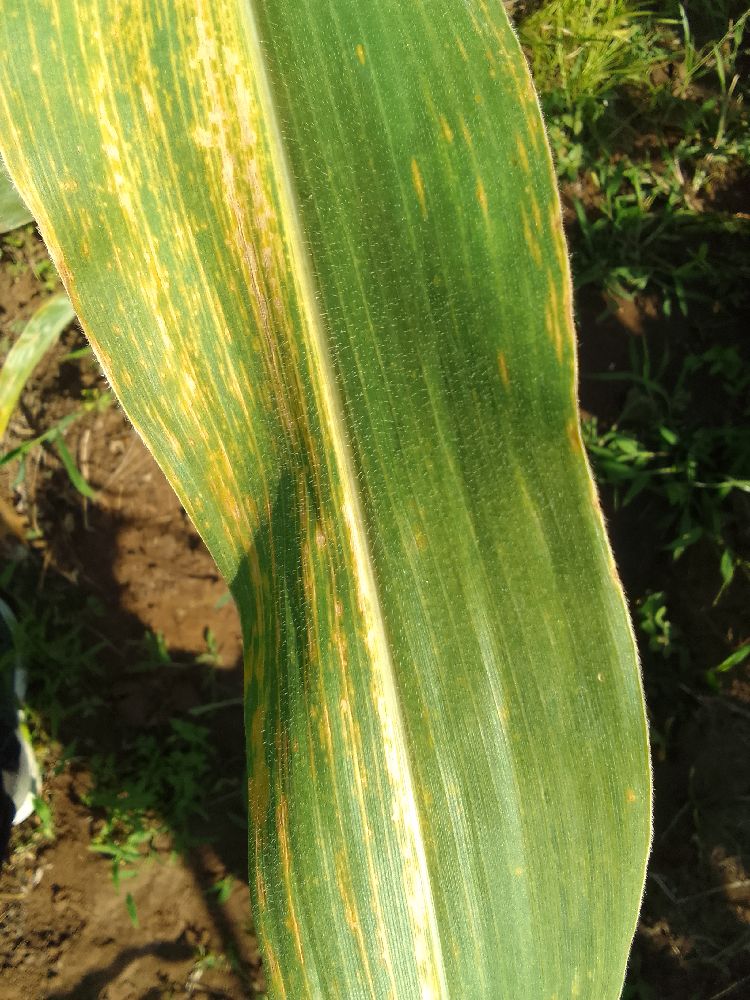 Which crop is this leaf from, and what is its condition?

maize, maize lethal necrosis
